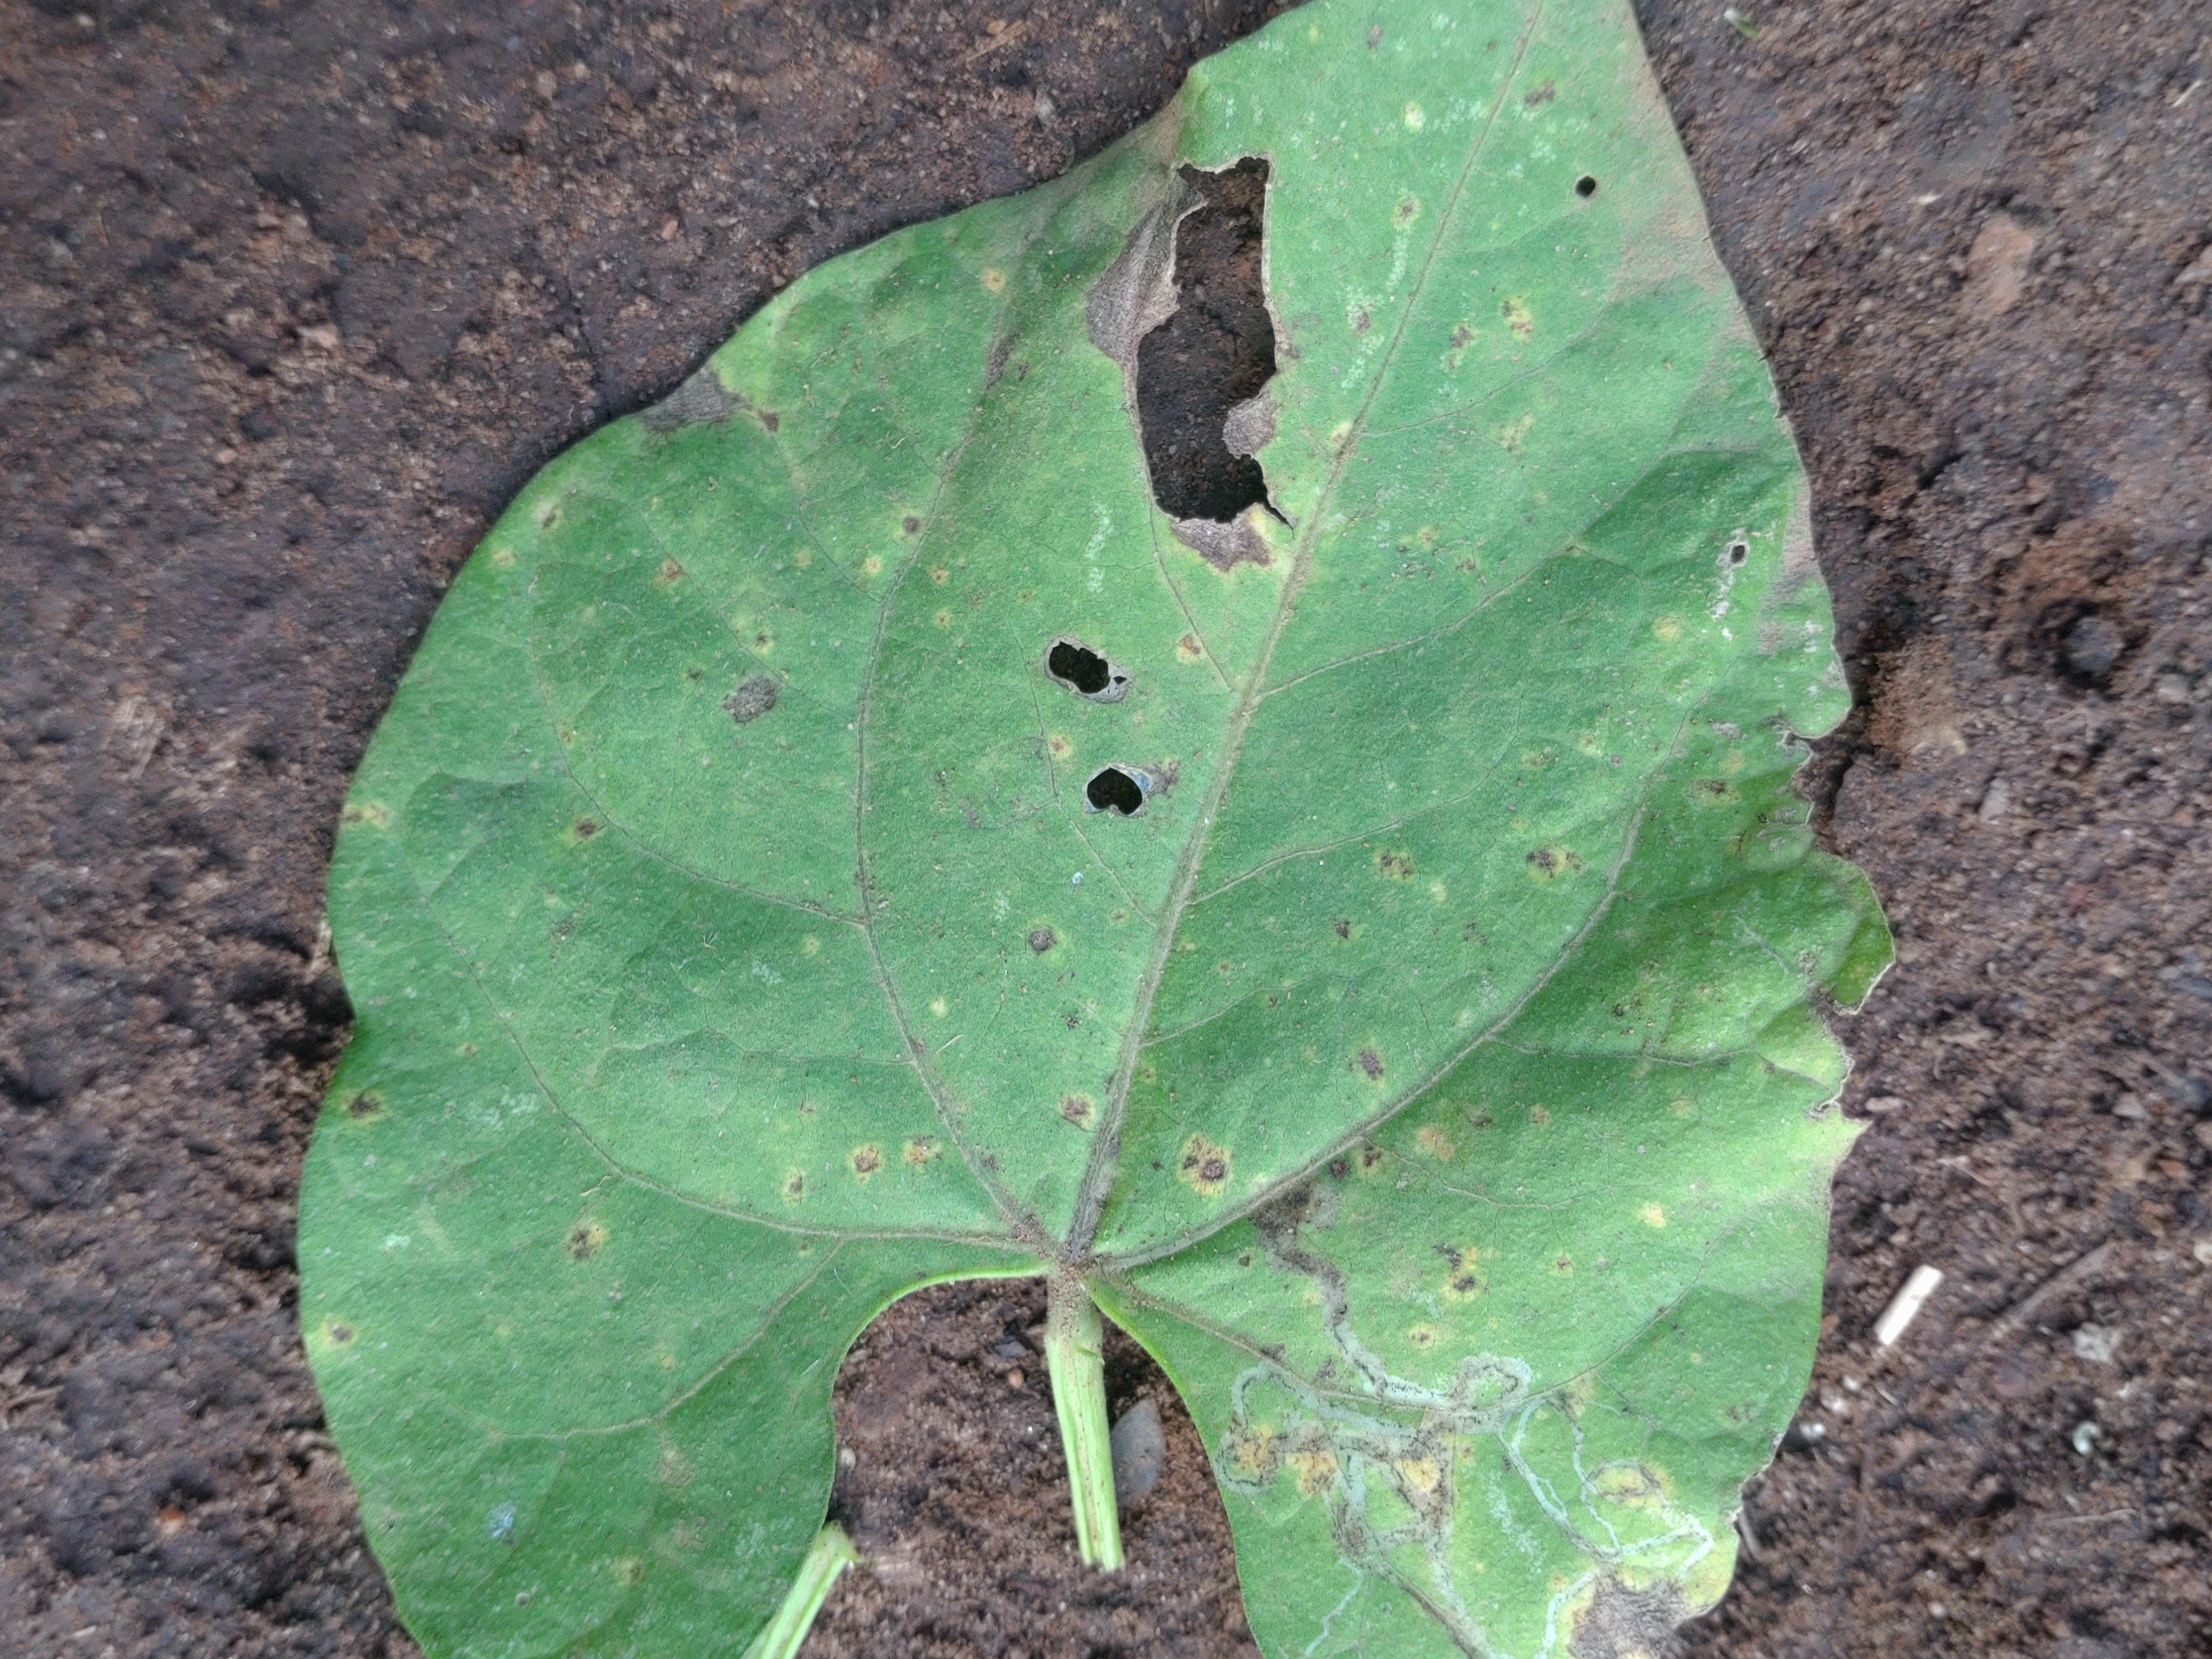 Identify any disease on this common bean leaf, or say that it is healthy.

anthracnose
